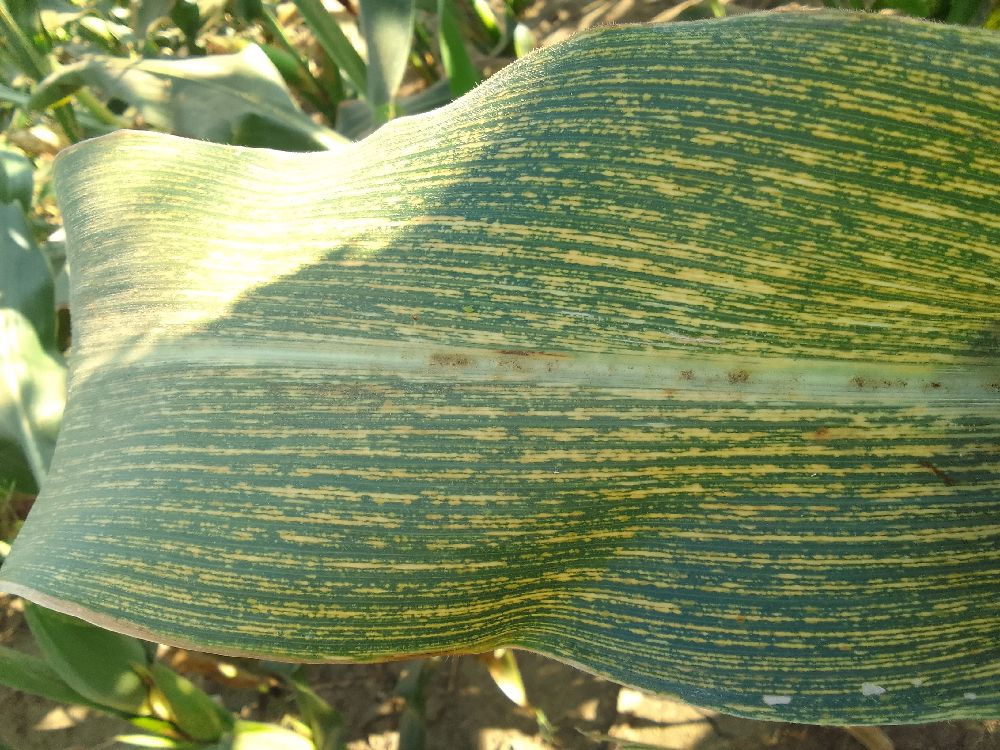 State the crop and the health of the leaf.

maize, maize streak virus
